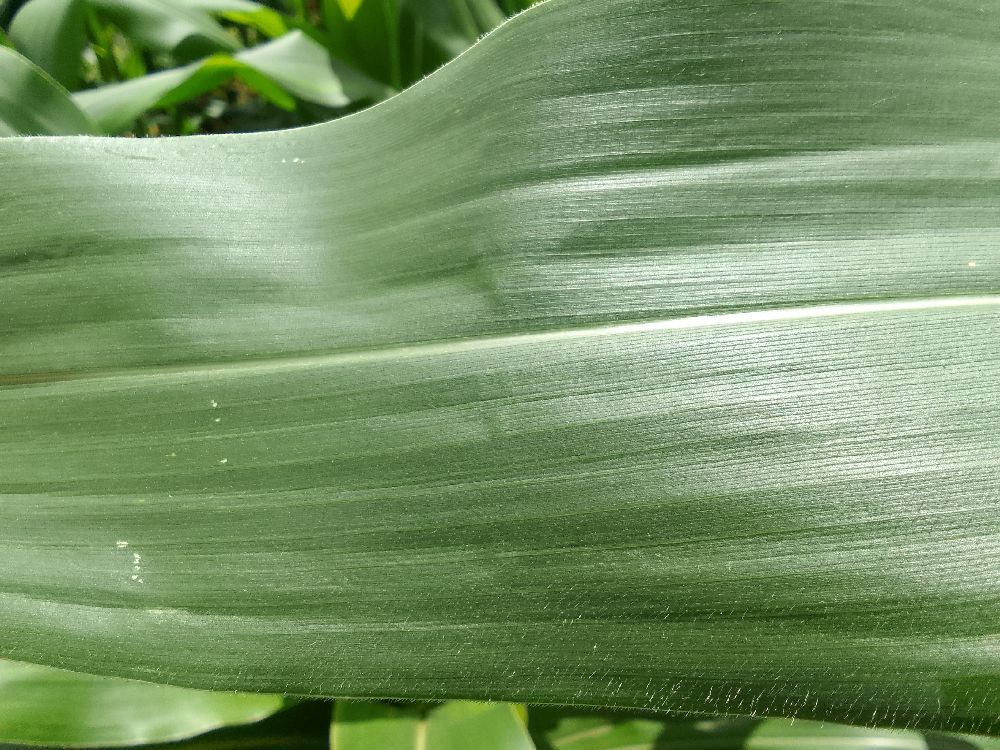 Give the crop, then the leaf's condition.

maize, healthy
